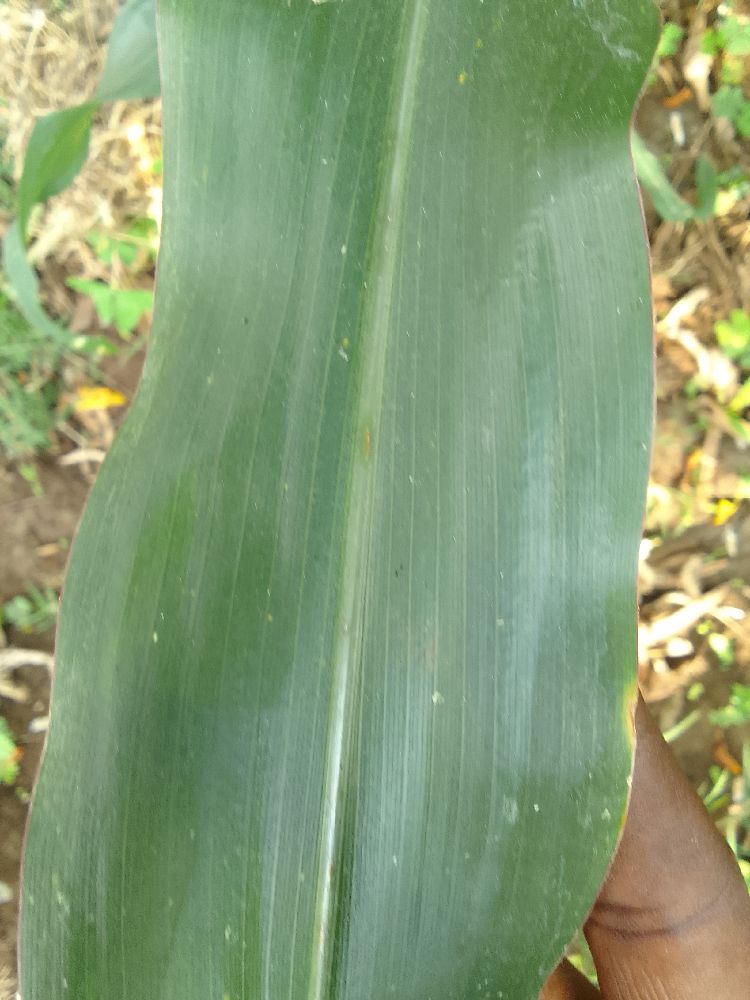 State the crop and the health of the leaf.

maize, healthy
